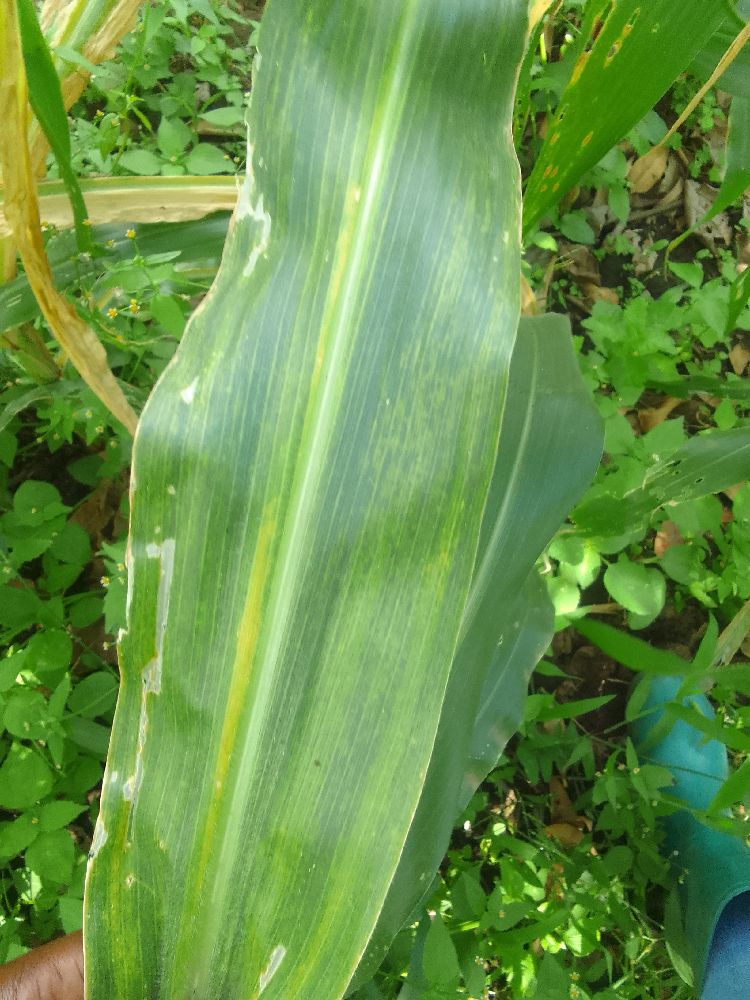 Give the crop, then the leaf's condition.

maize, maize lethal necrosis
